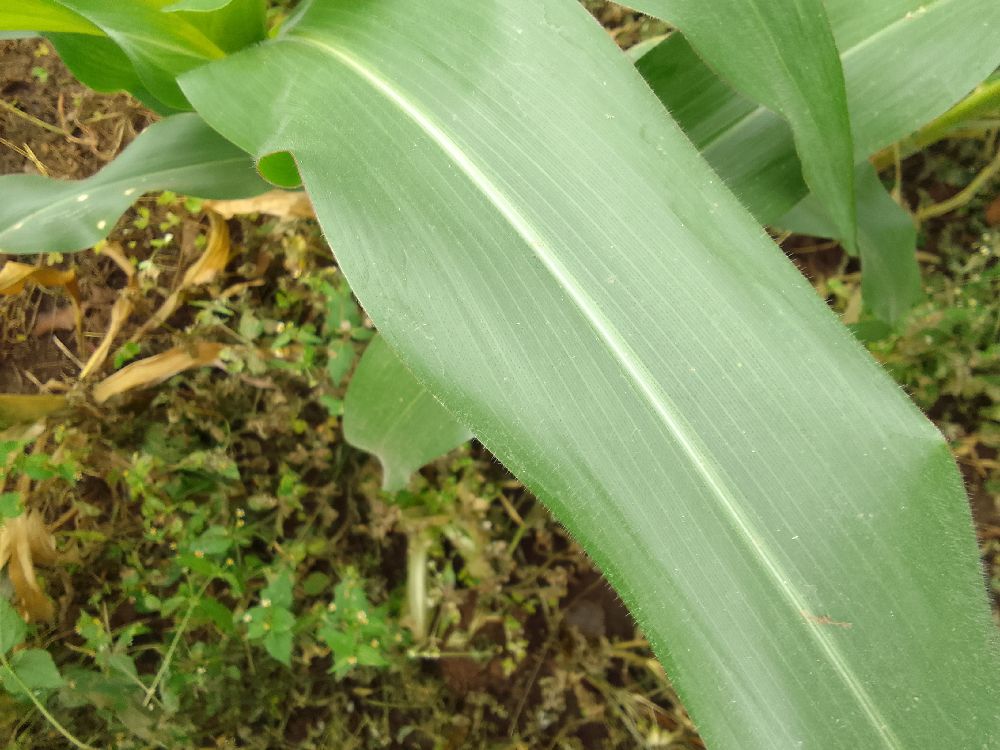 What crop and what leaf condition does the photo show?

maize, healthy
